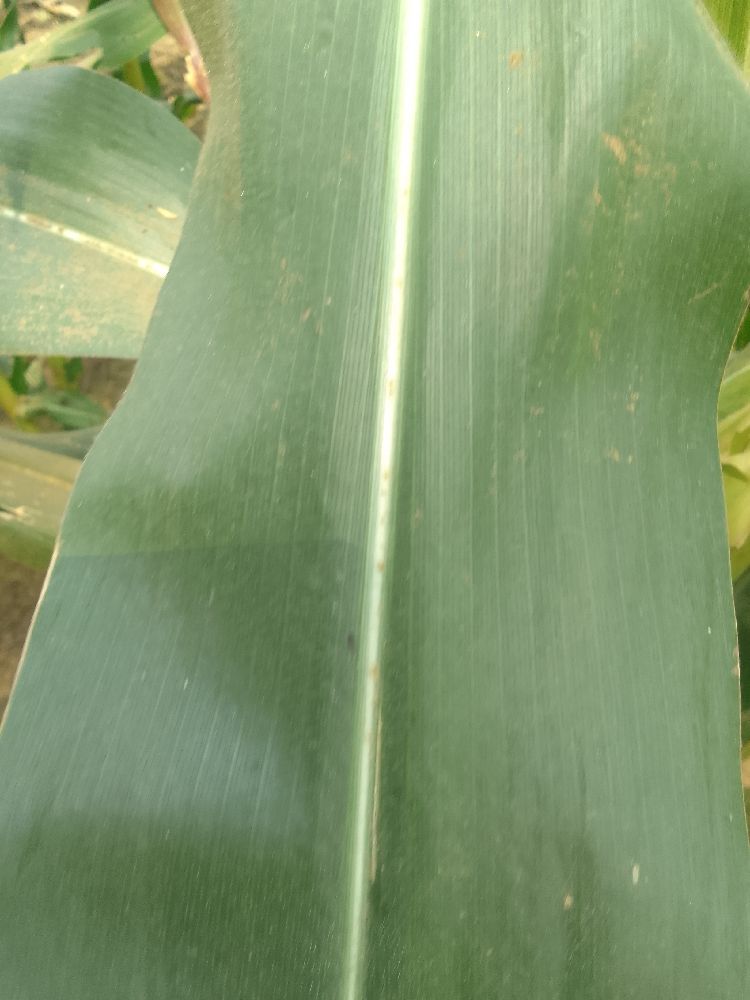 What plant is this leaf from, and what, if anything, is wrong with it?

maize, healthy
